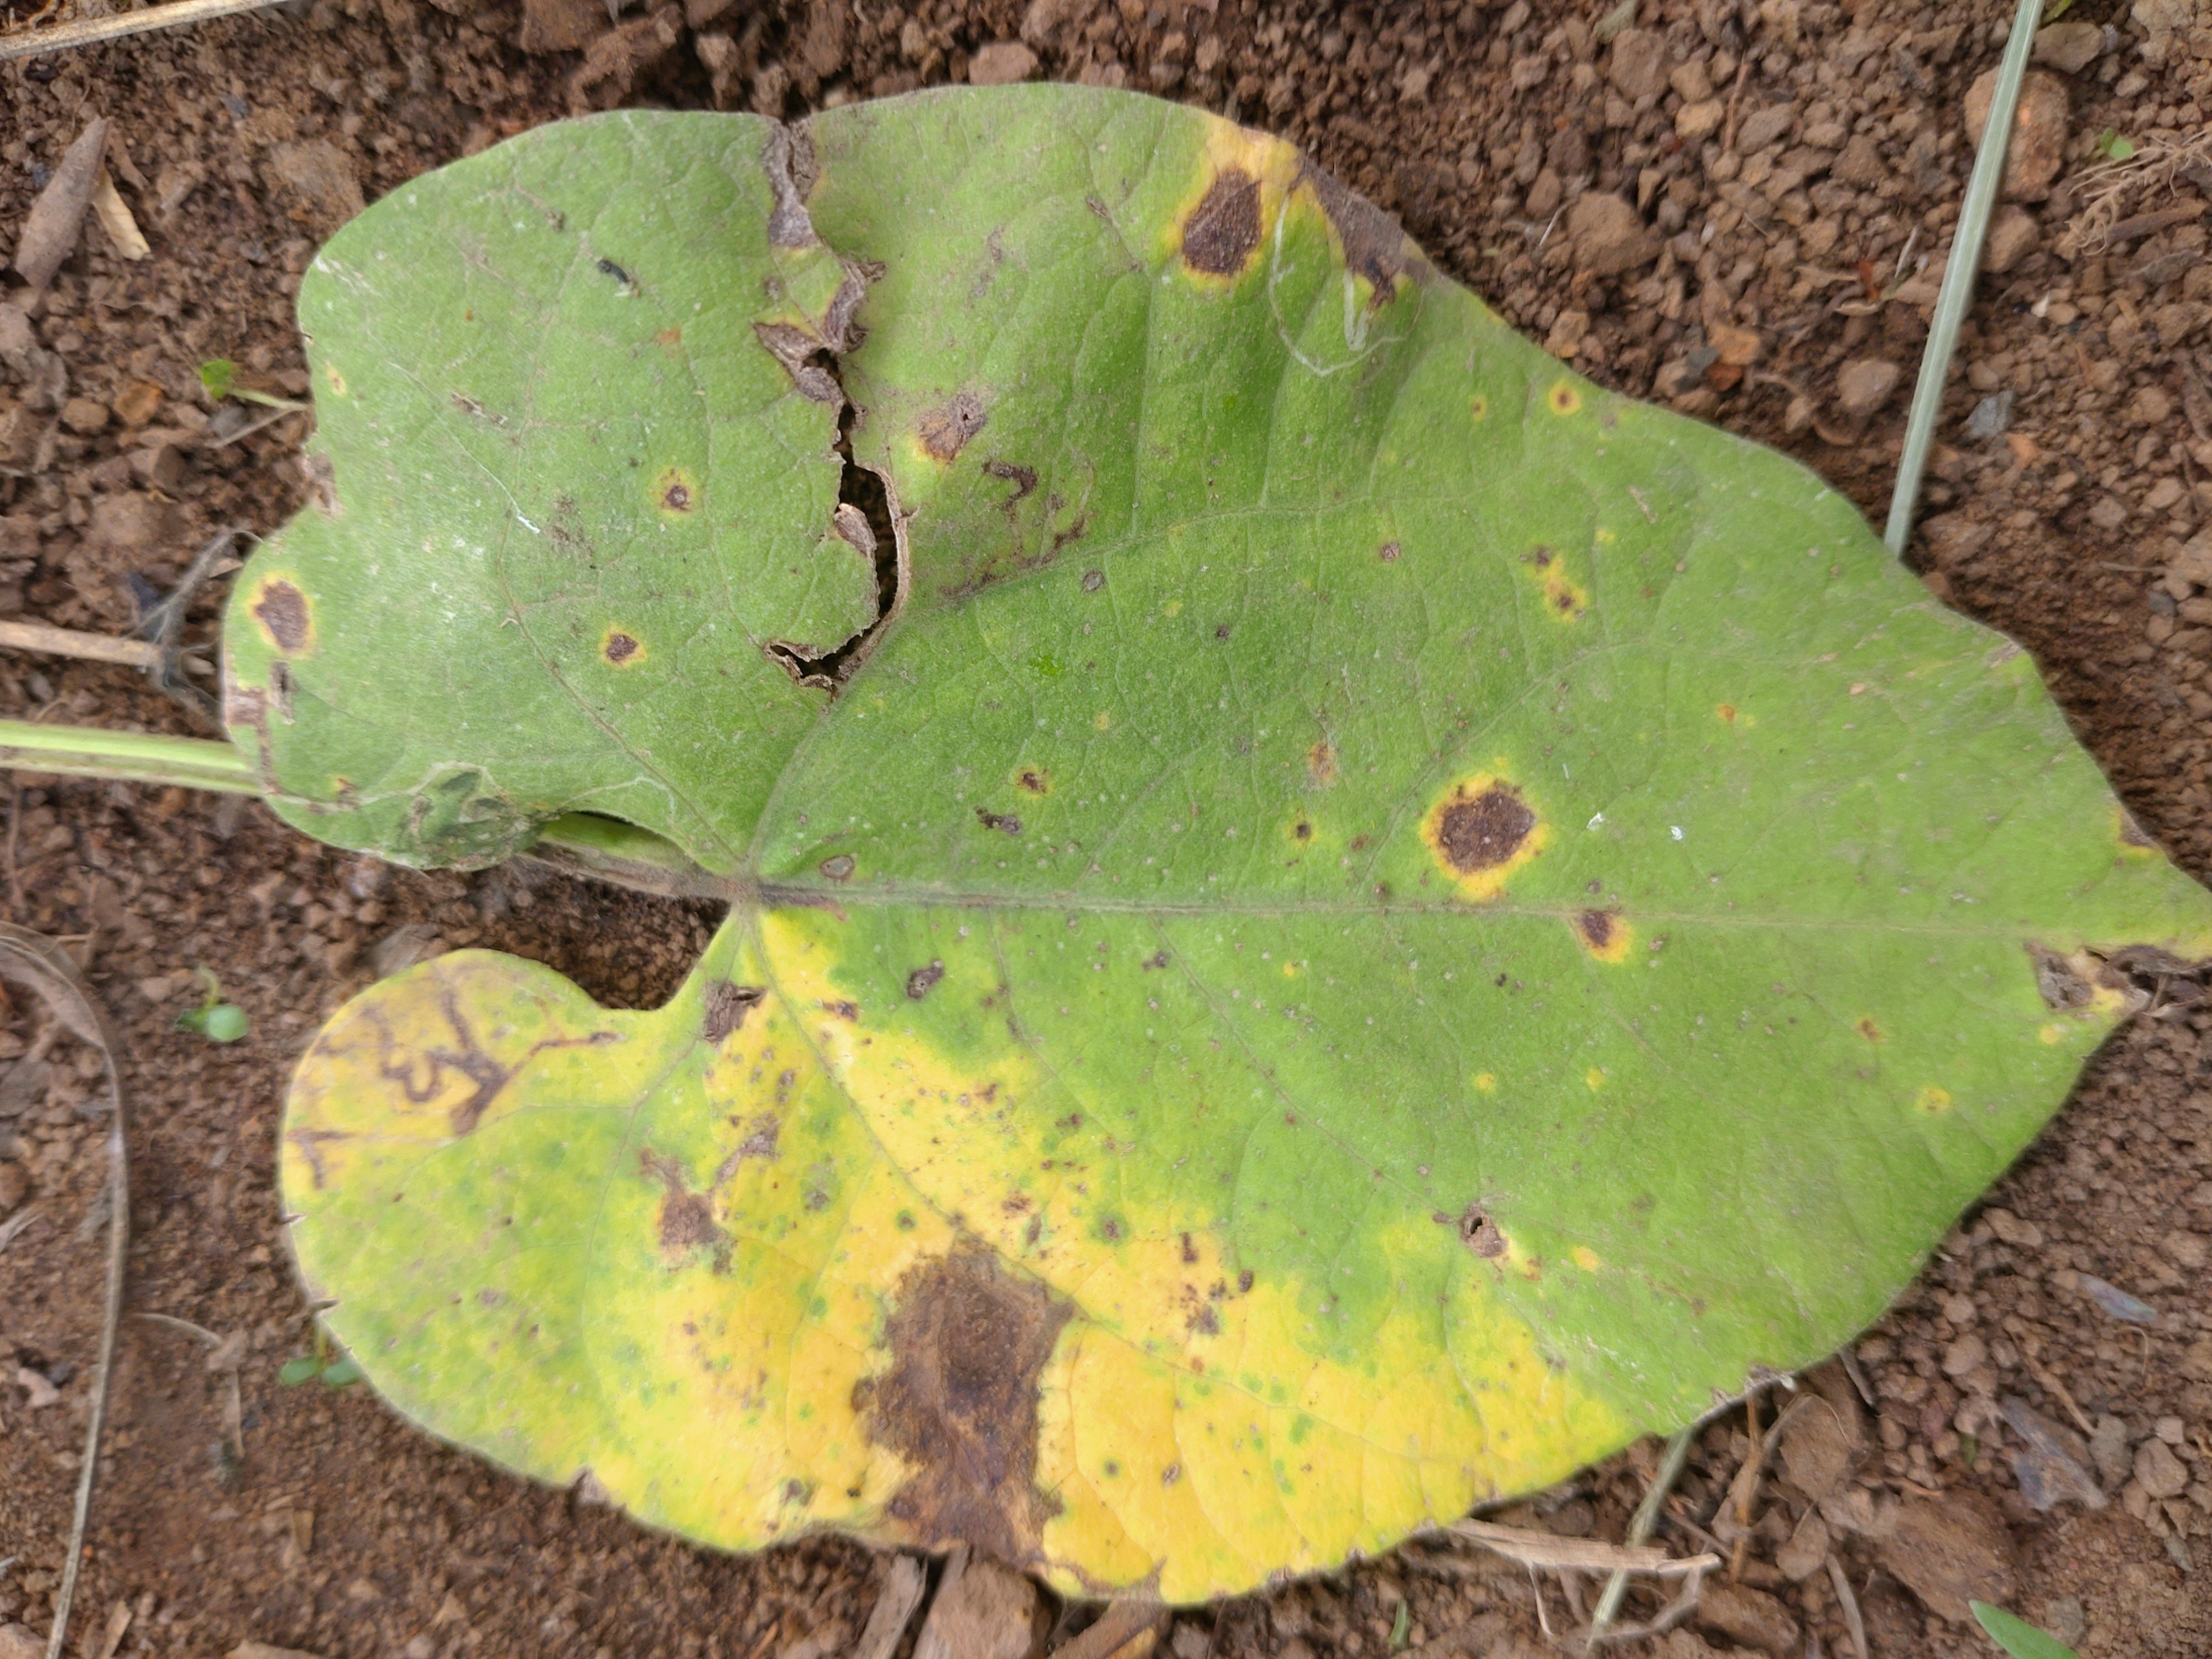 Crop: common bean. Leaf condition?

rust
